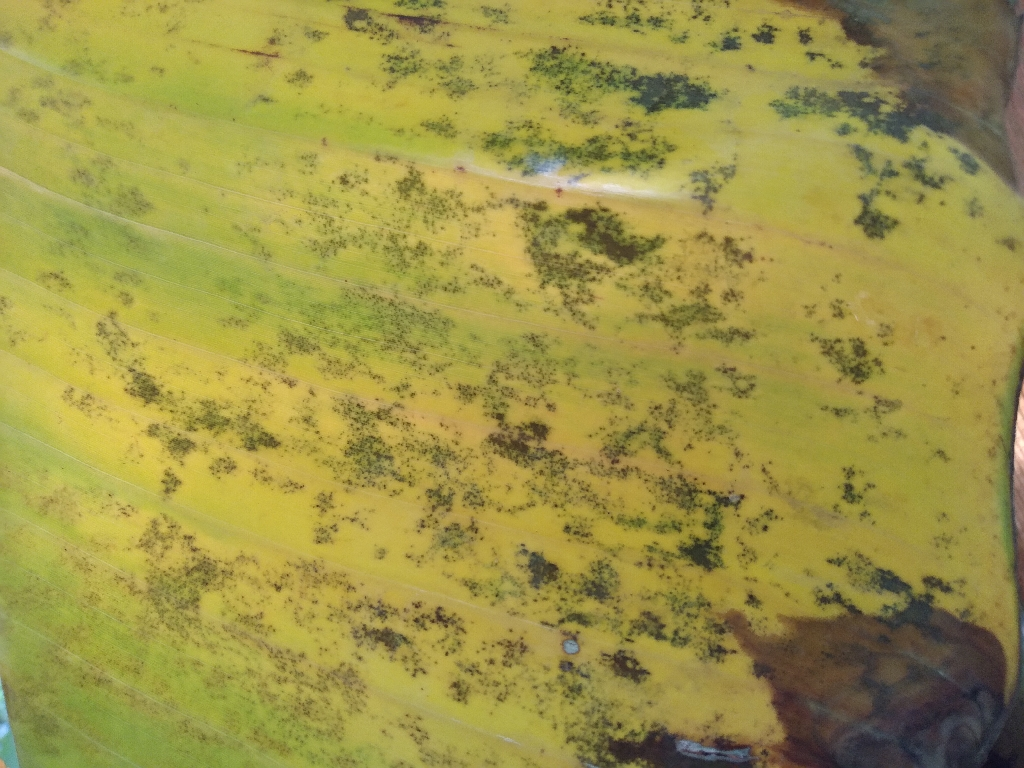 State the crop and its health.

banana, black sigatoka
